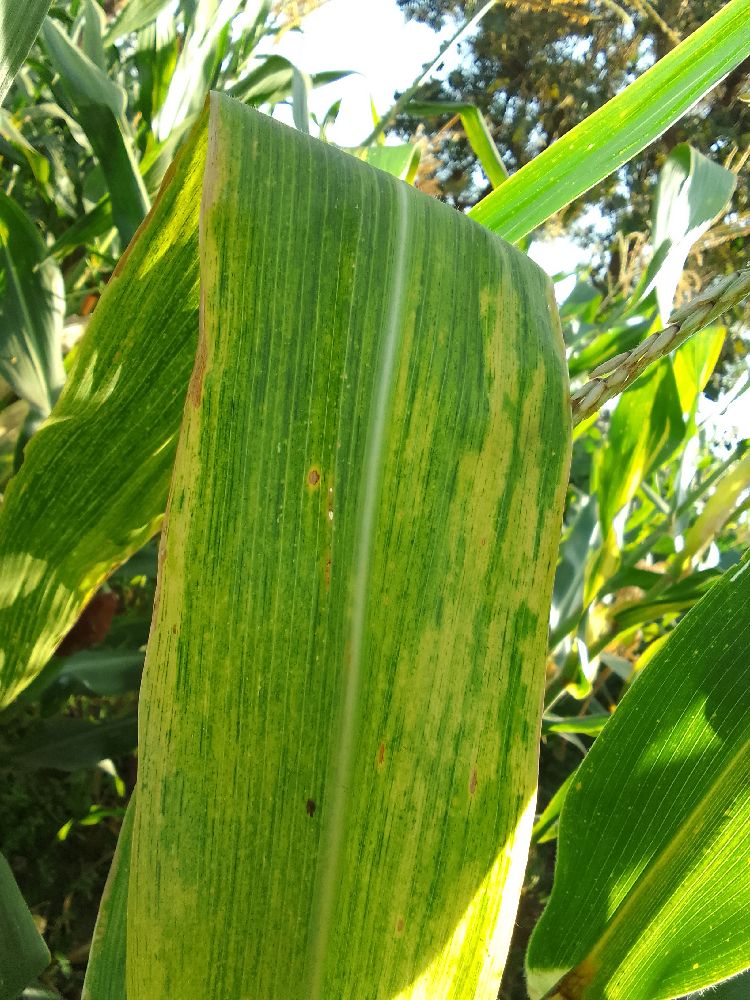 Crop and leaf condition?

maize, maize lethal necrosis
